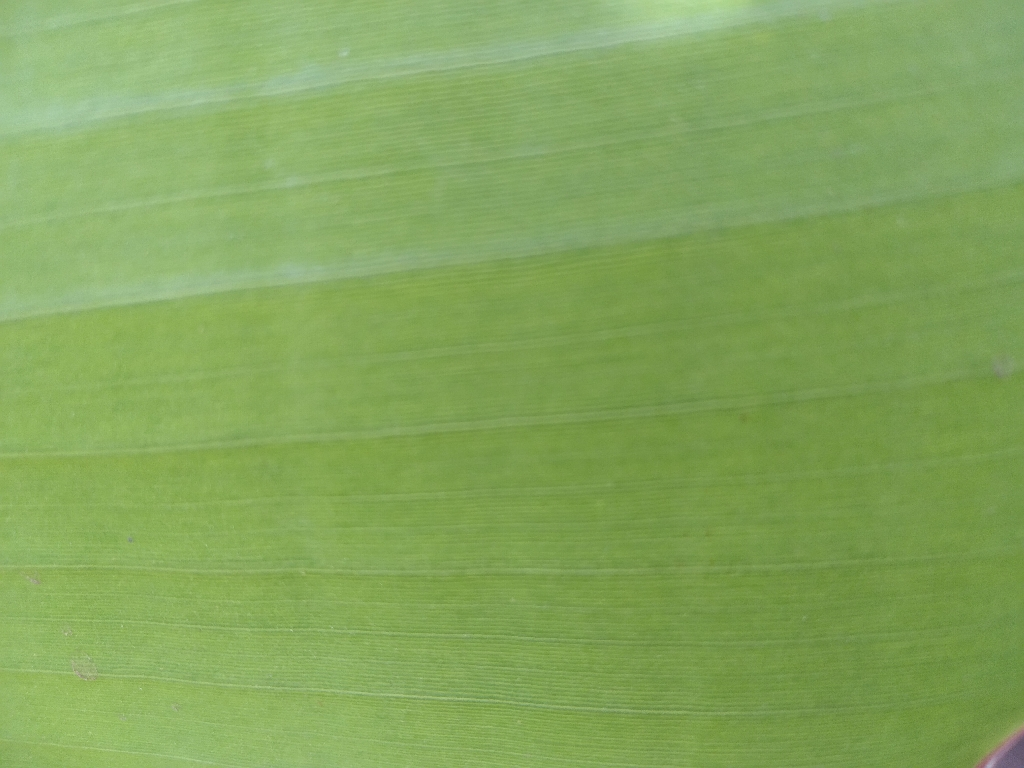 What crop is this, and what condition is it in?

banana, healthy
